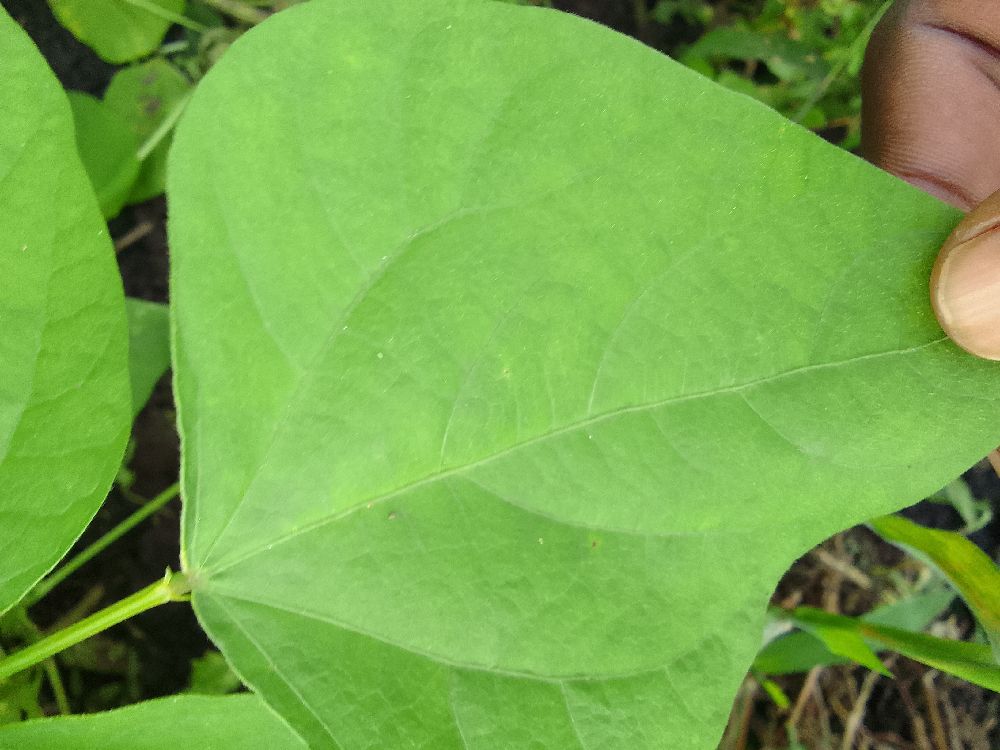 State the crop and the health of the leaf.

common bean, healthy
